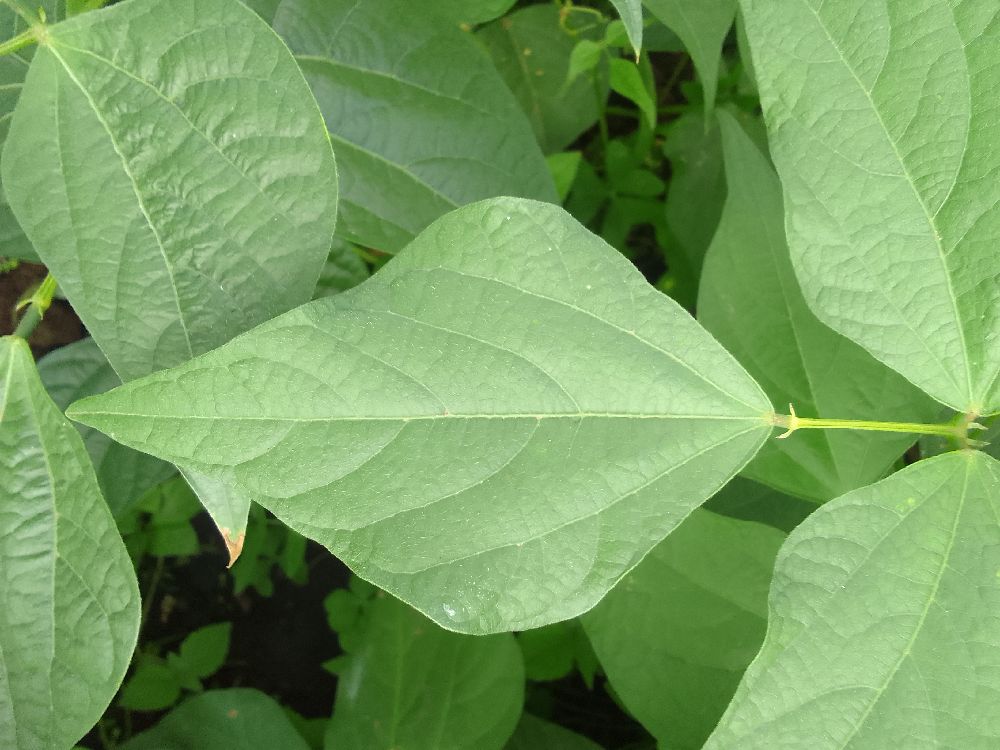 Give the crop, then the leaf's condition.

common bean, healthy
